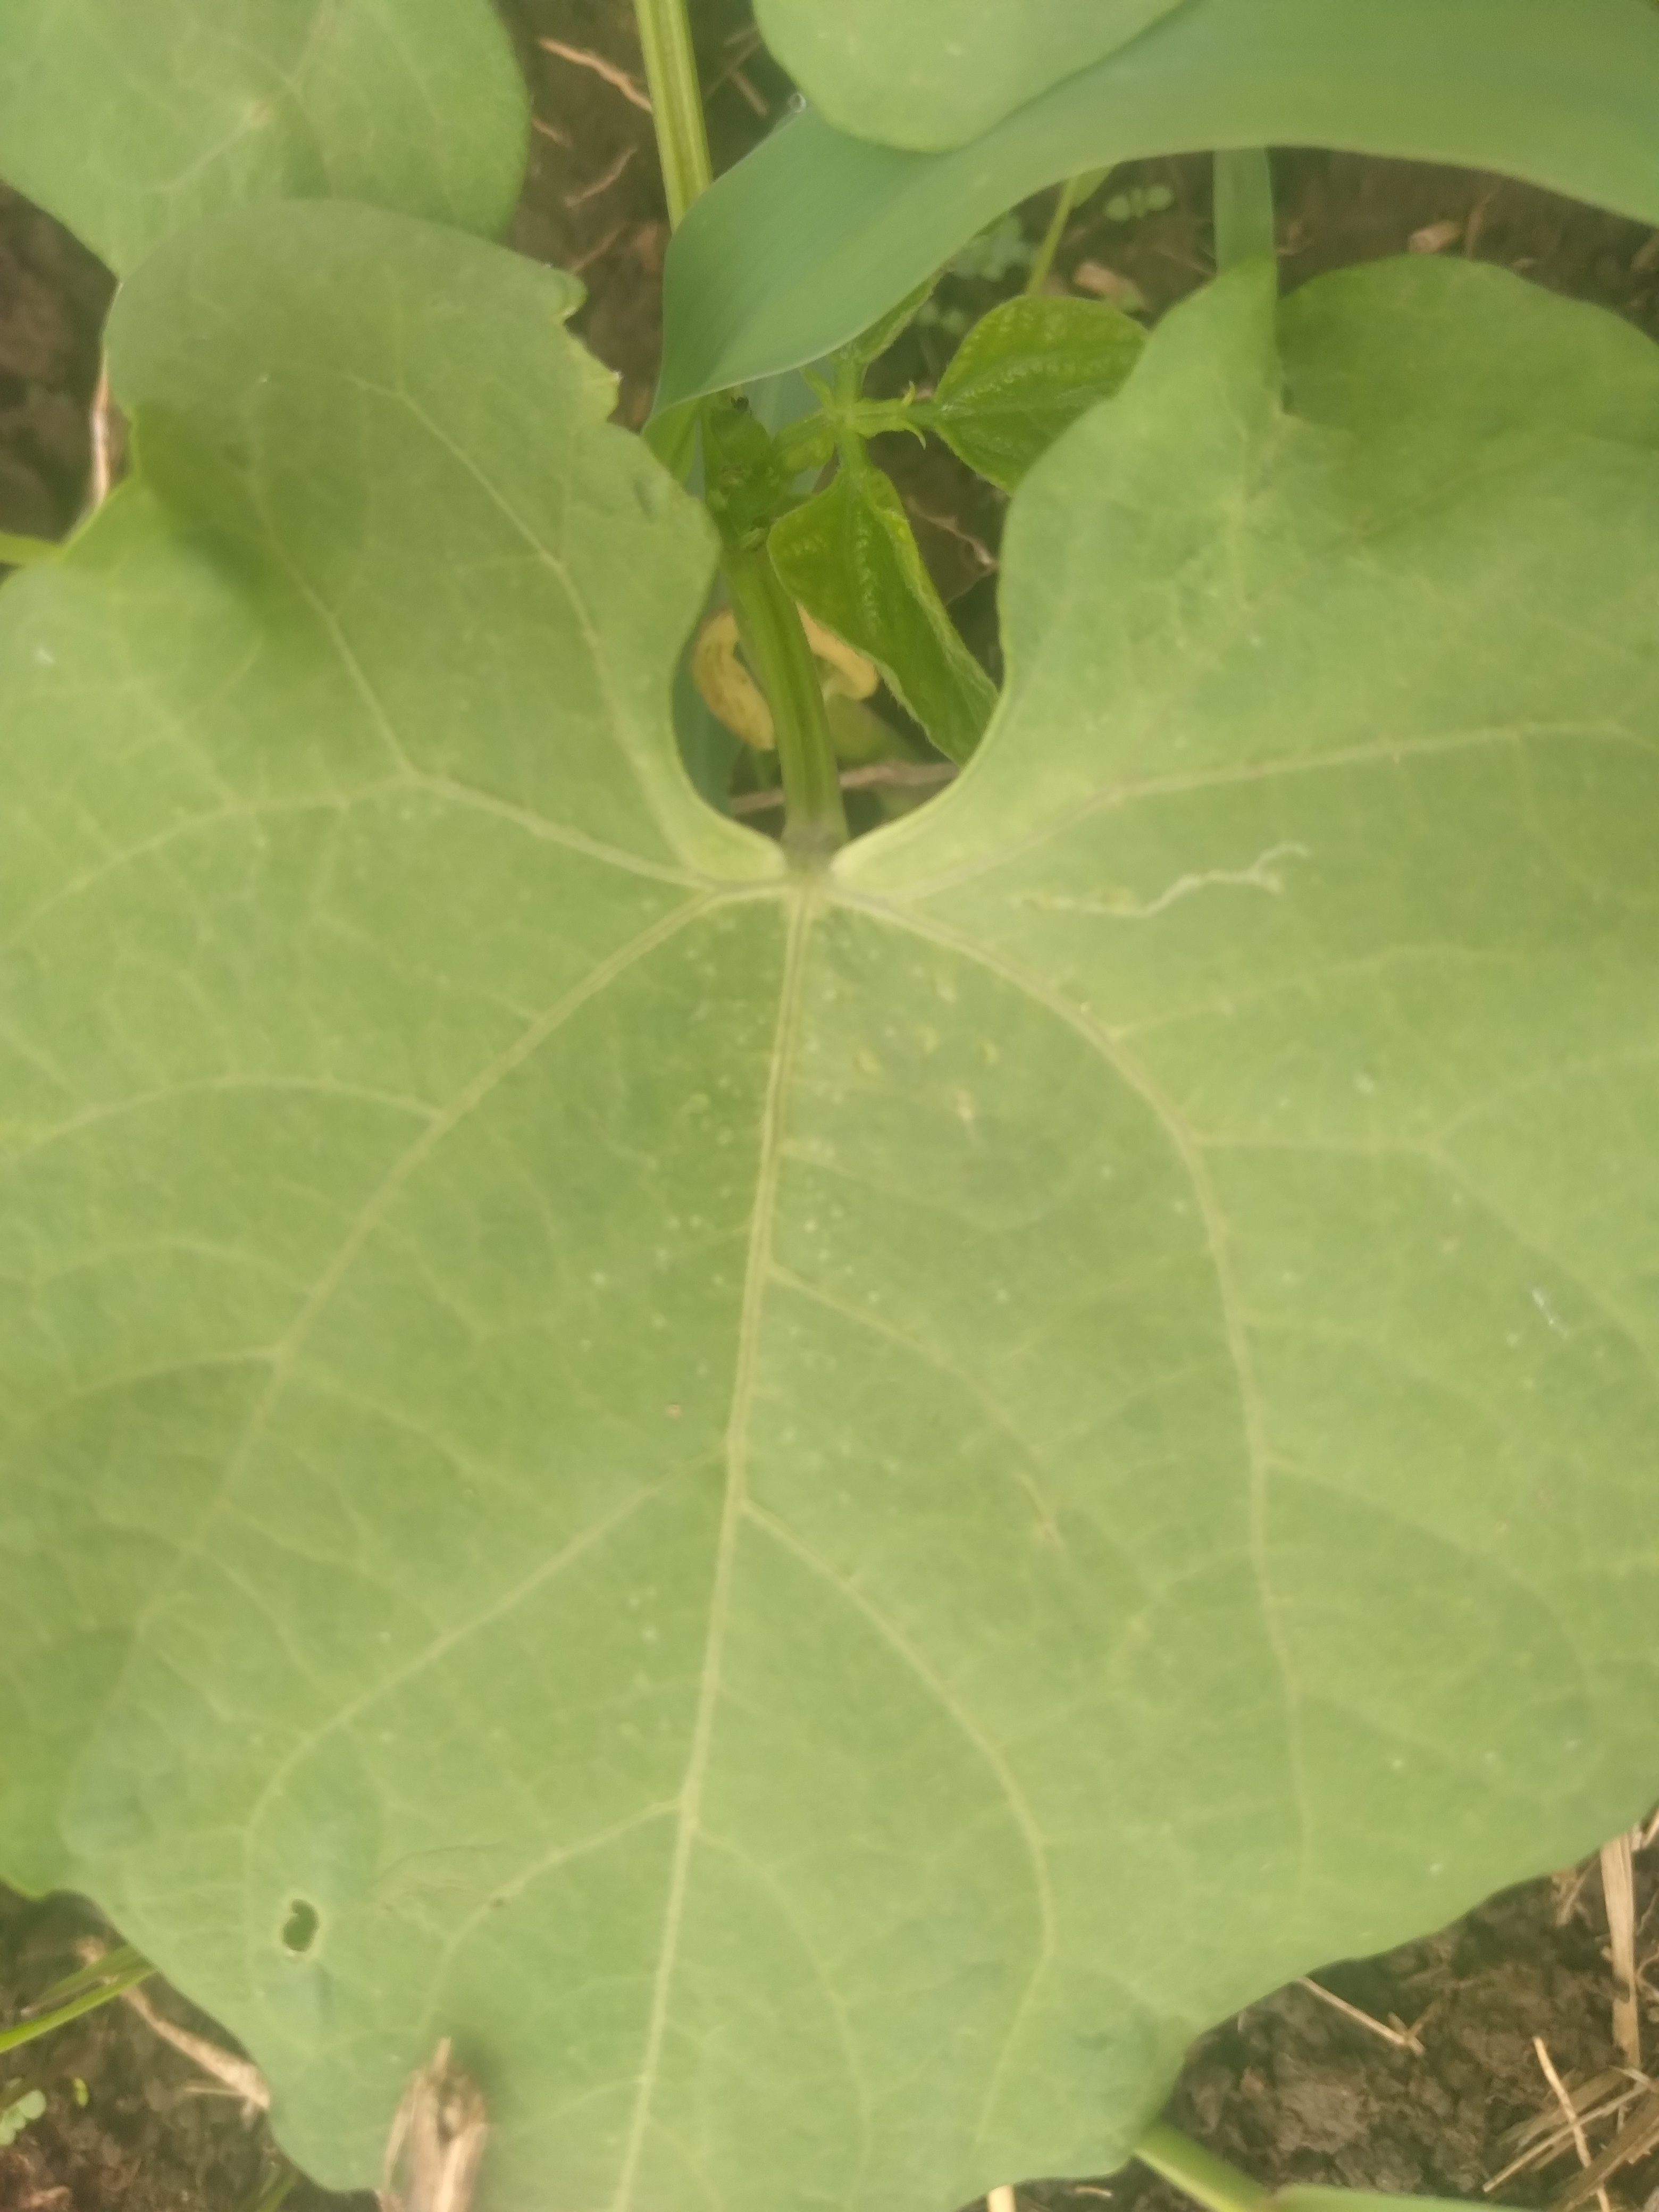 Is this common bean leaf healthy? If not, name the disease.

healthy
